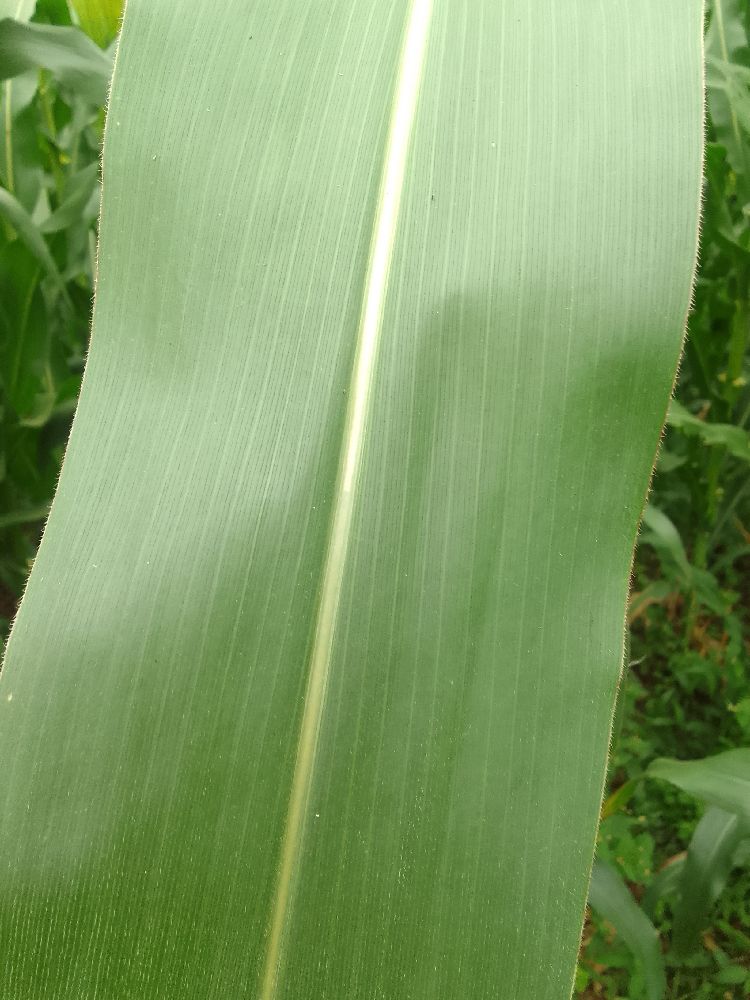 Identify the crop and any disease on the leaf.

maize, healthy
